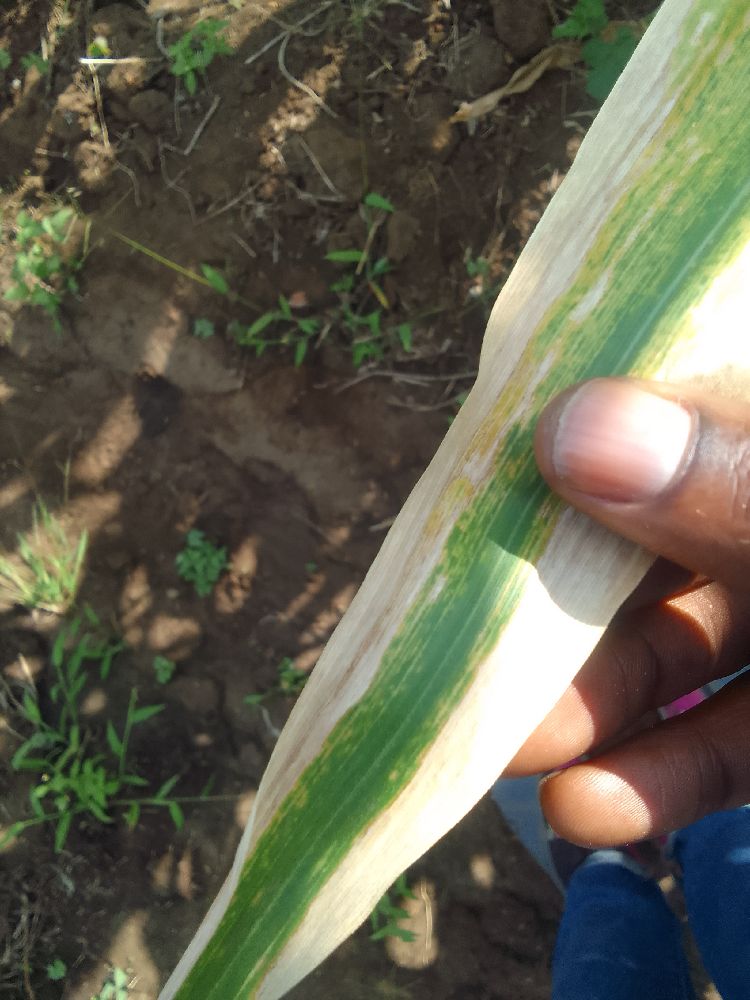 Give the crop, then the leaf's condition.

maize, maize lethal necrosis
